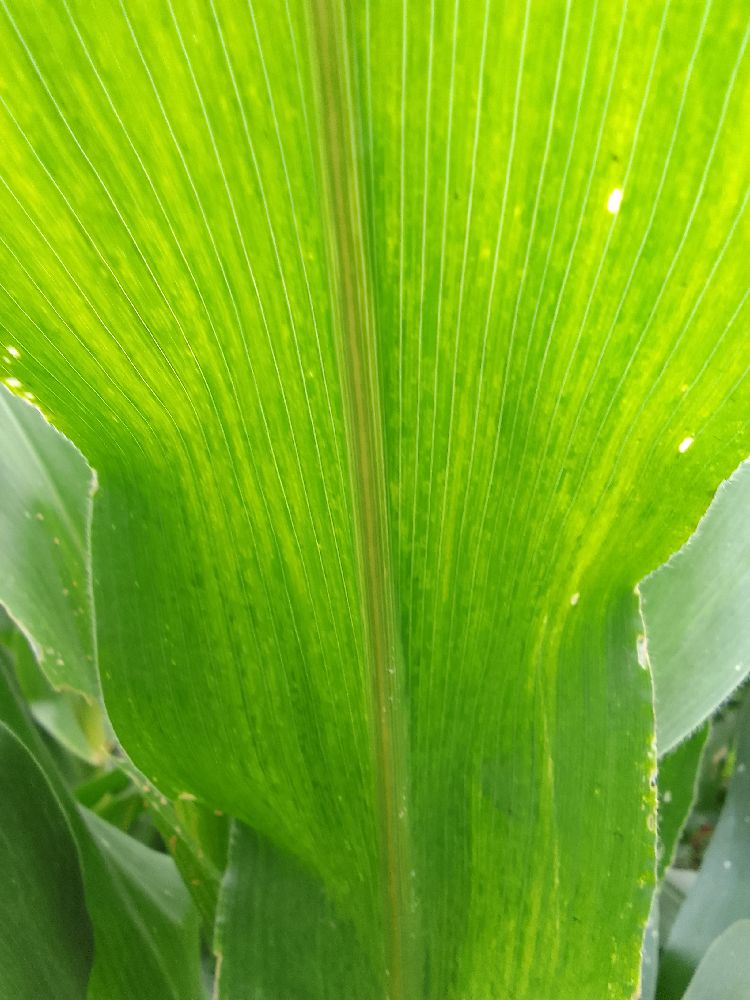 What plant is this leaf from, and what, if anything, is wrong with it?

maize, healthy
